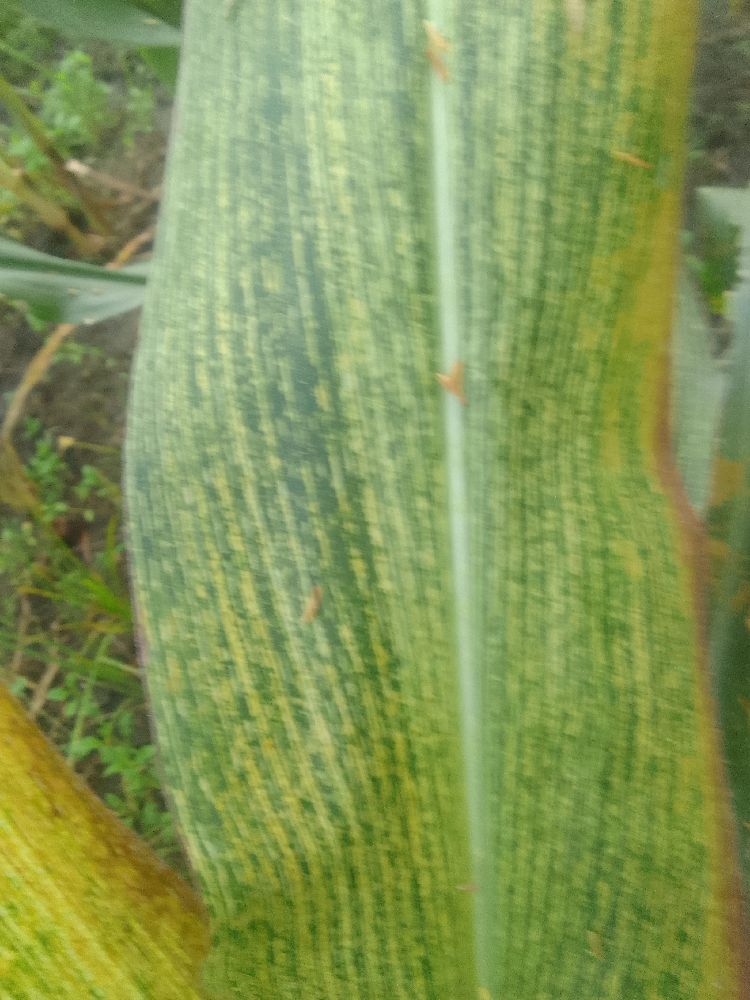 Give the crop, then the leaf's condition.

maize, maize streak virus
